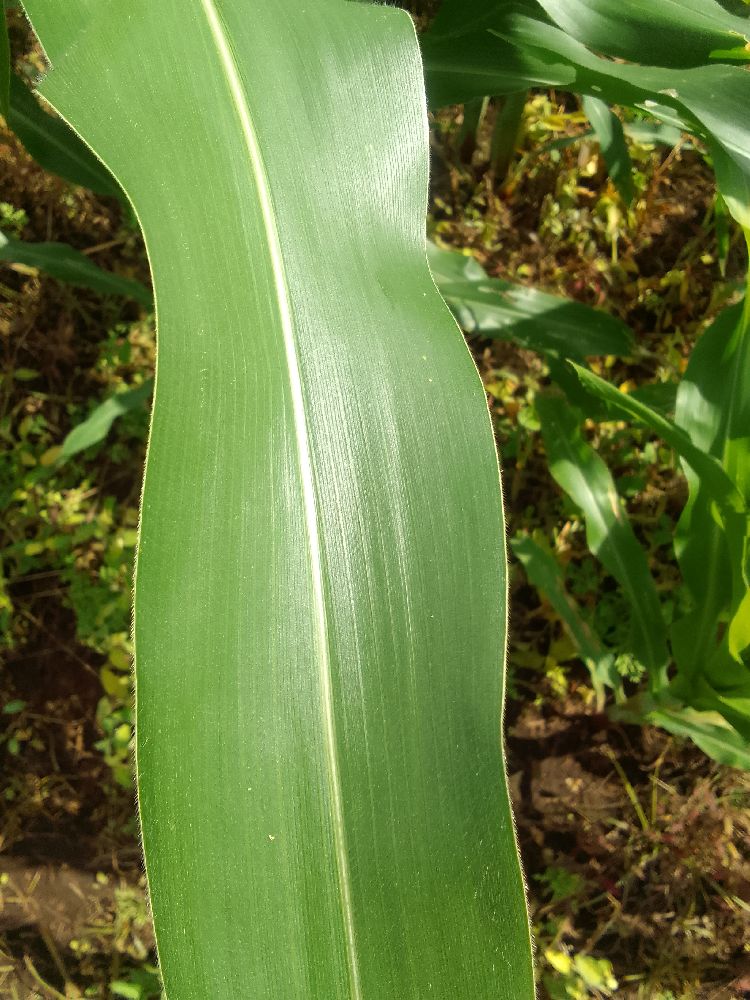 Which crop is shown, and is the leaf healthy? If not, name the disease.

maize, healthy
